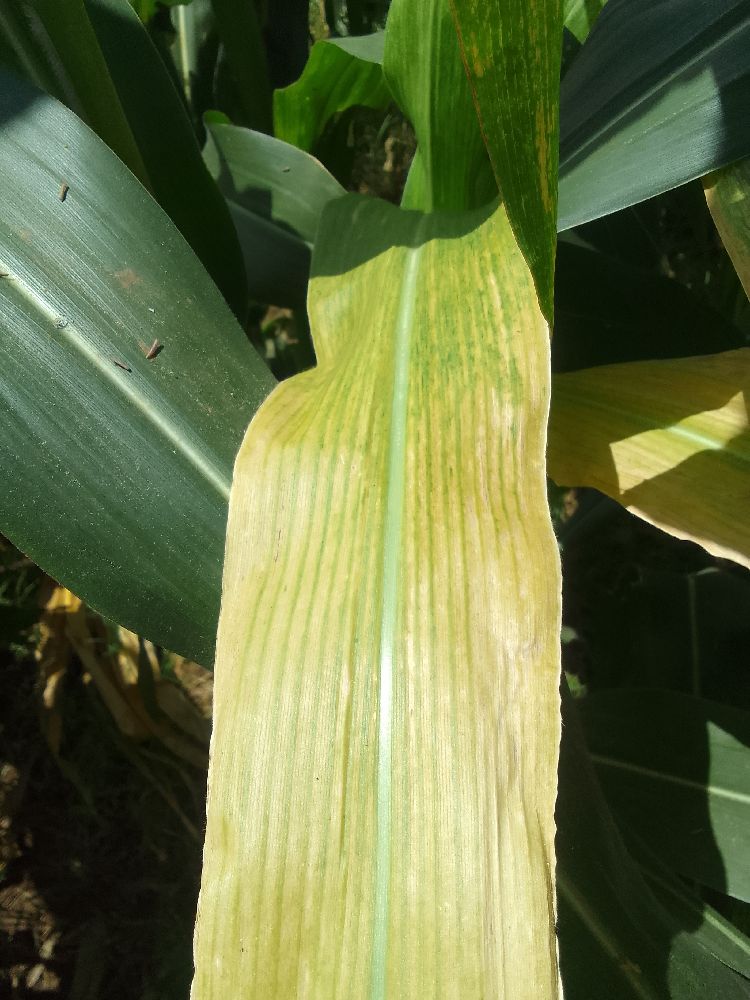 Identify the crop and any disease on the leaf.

maize, maize lethal necrosis
